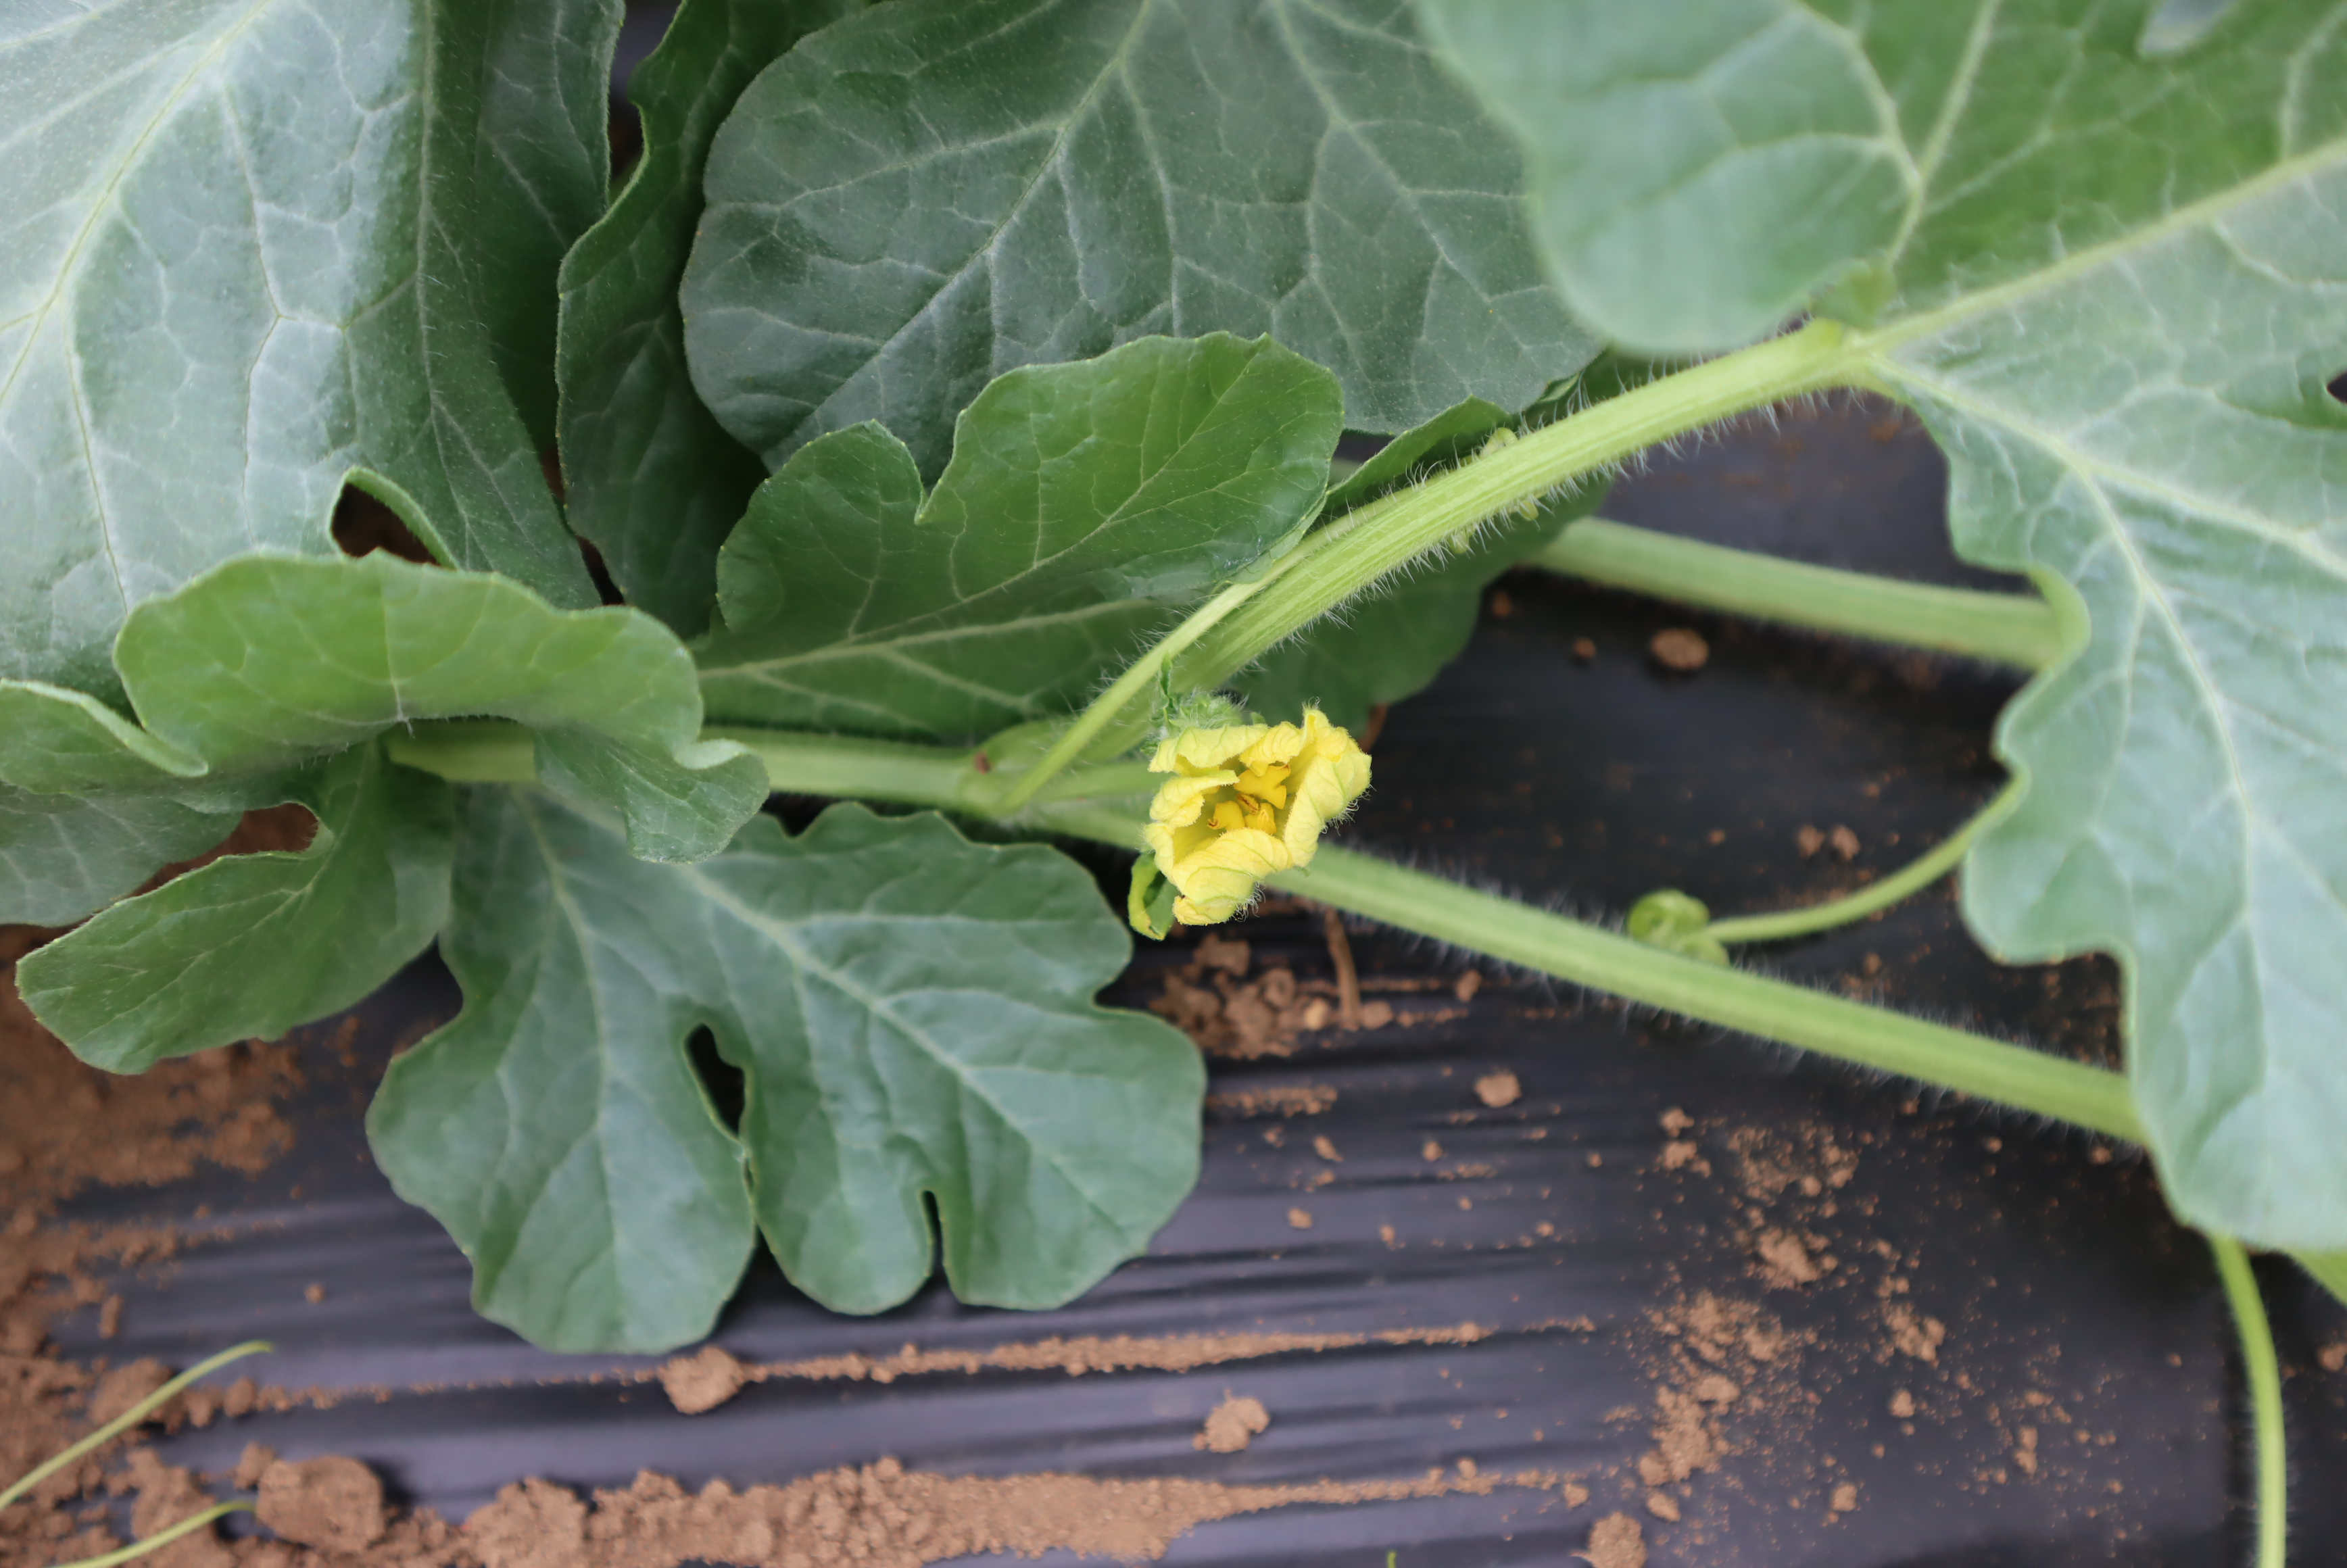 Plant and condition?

watermelon, healthy
